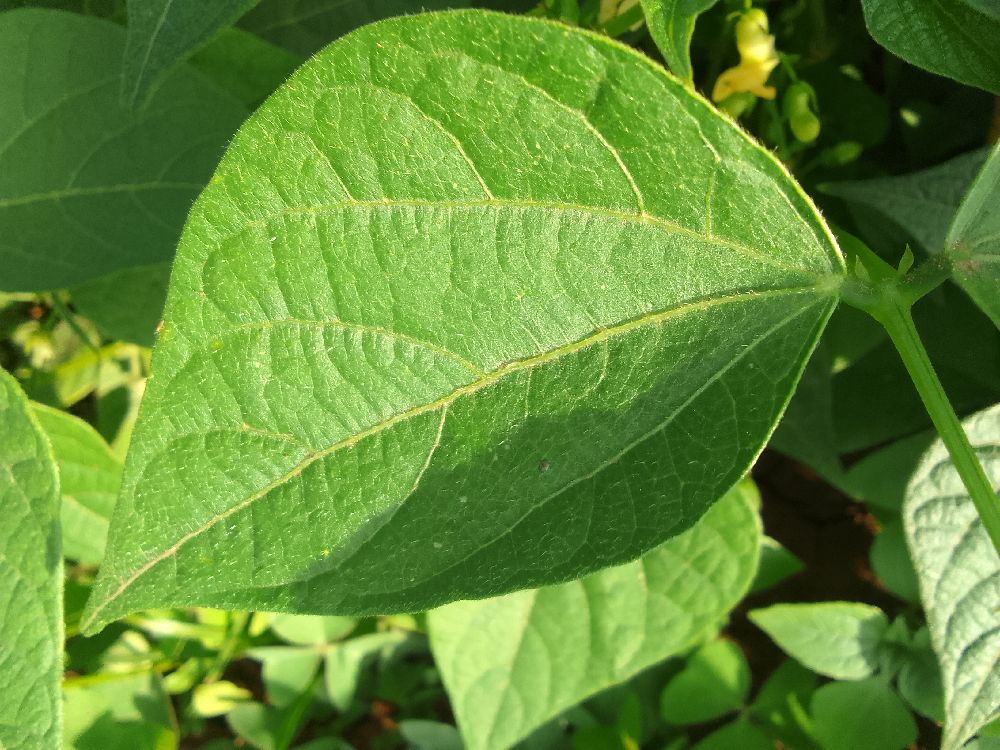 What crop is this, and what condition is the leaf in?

common bean, healthy
